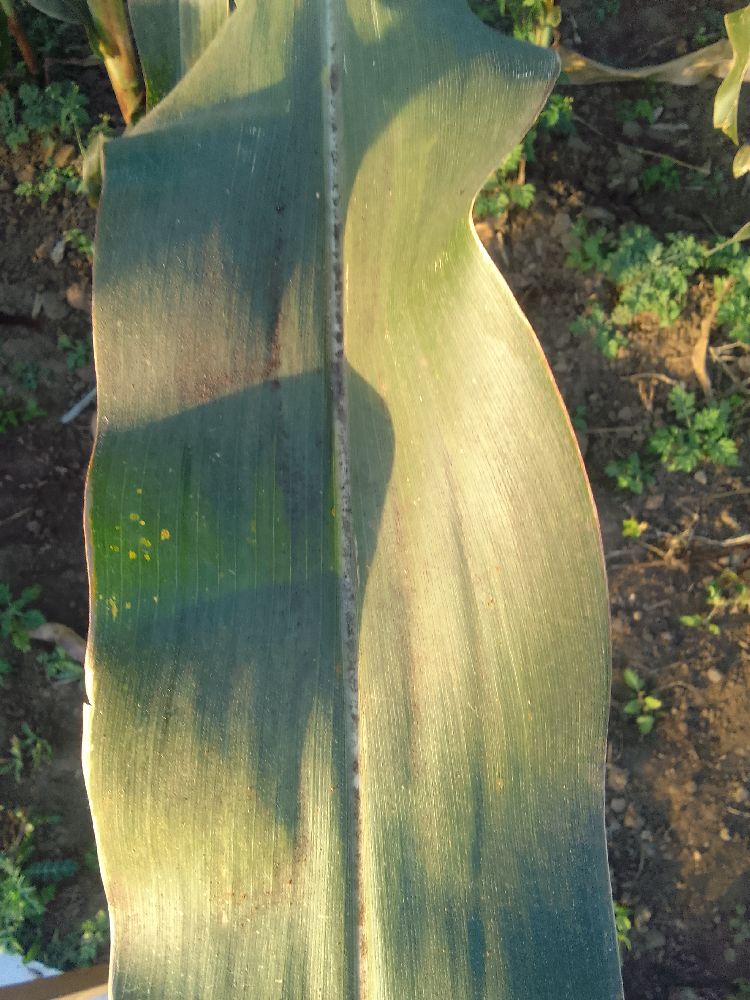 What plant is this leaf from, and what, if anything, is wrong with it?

maize, healthy
